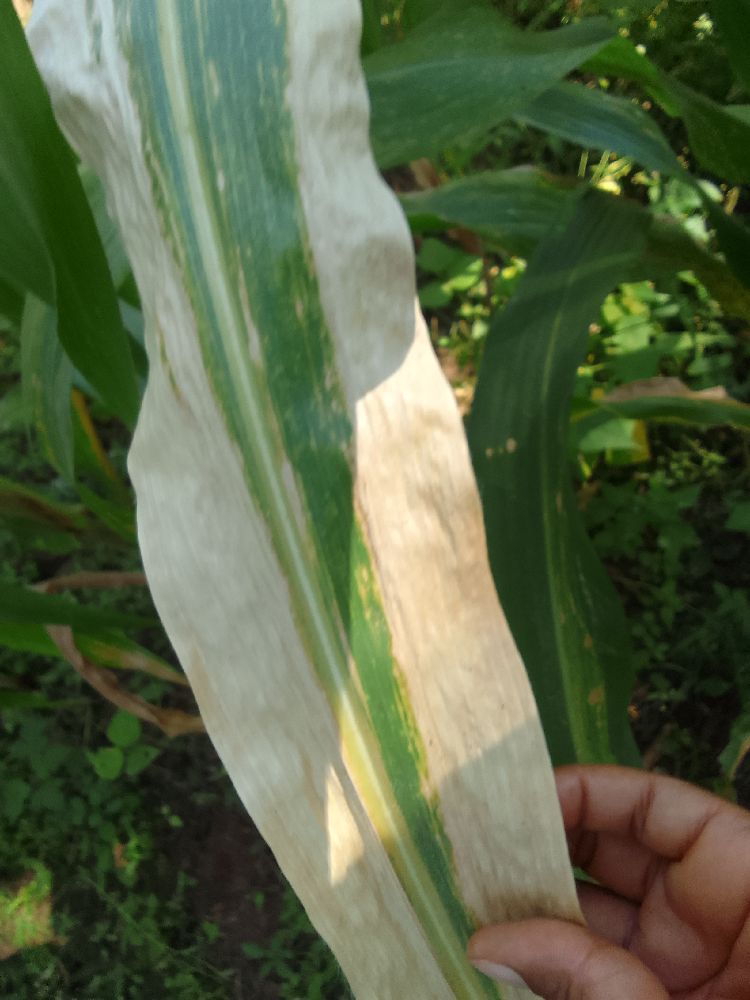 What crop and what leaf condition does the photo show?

maize, maize lethal necrosis
